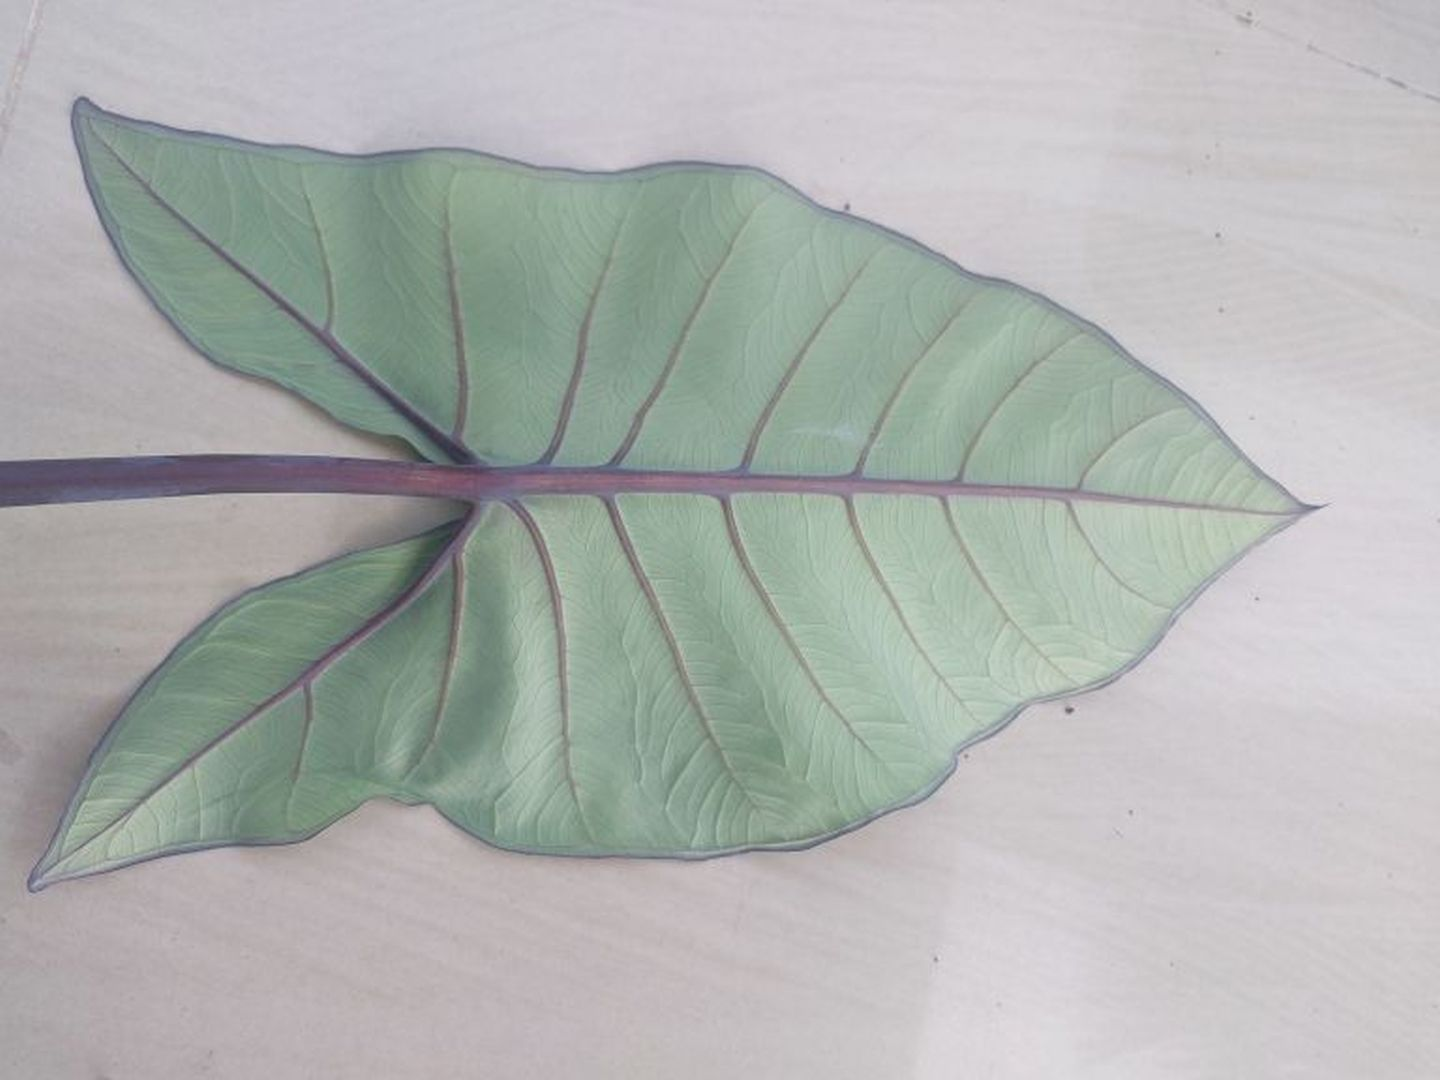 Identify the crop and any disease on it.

taro, healthy
